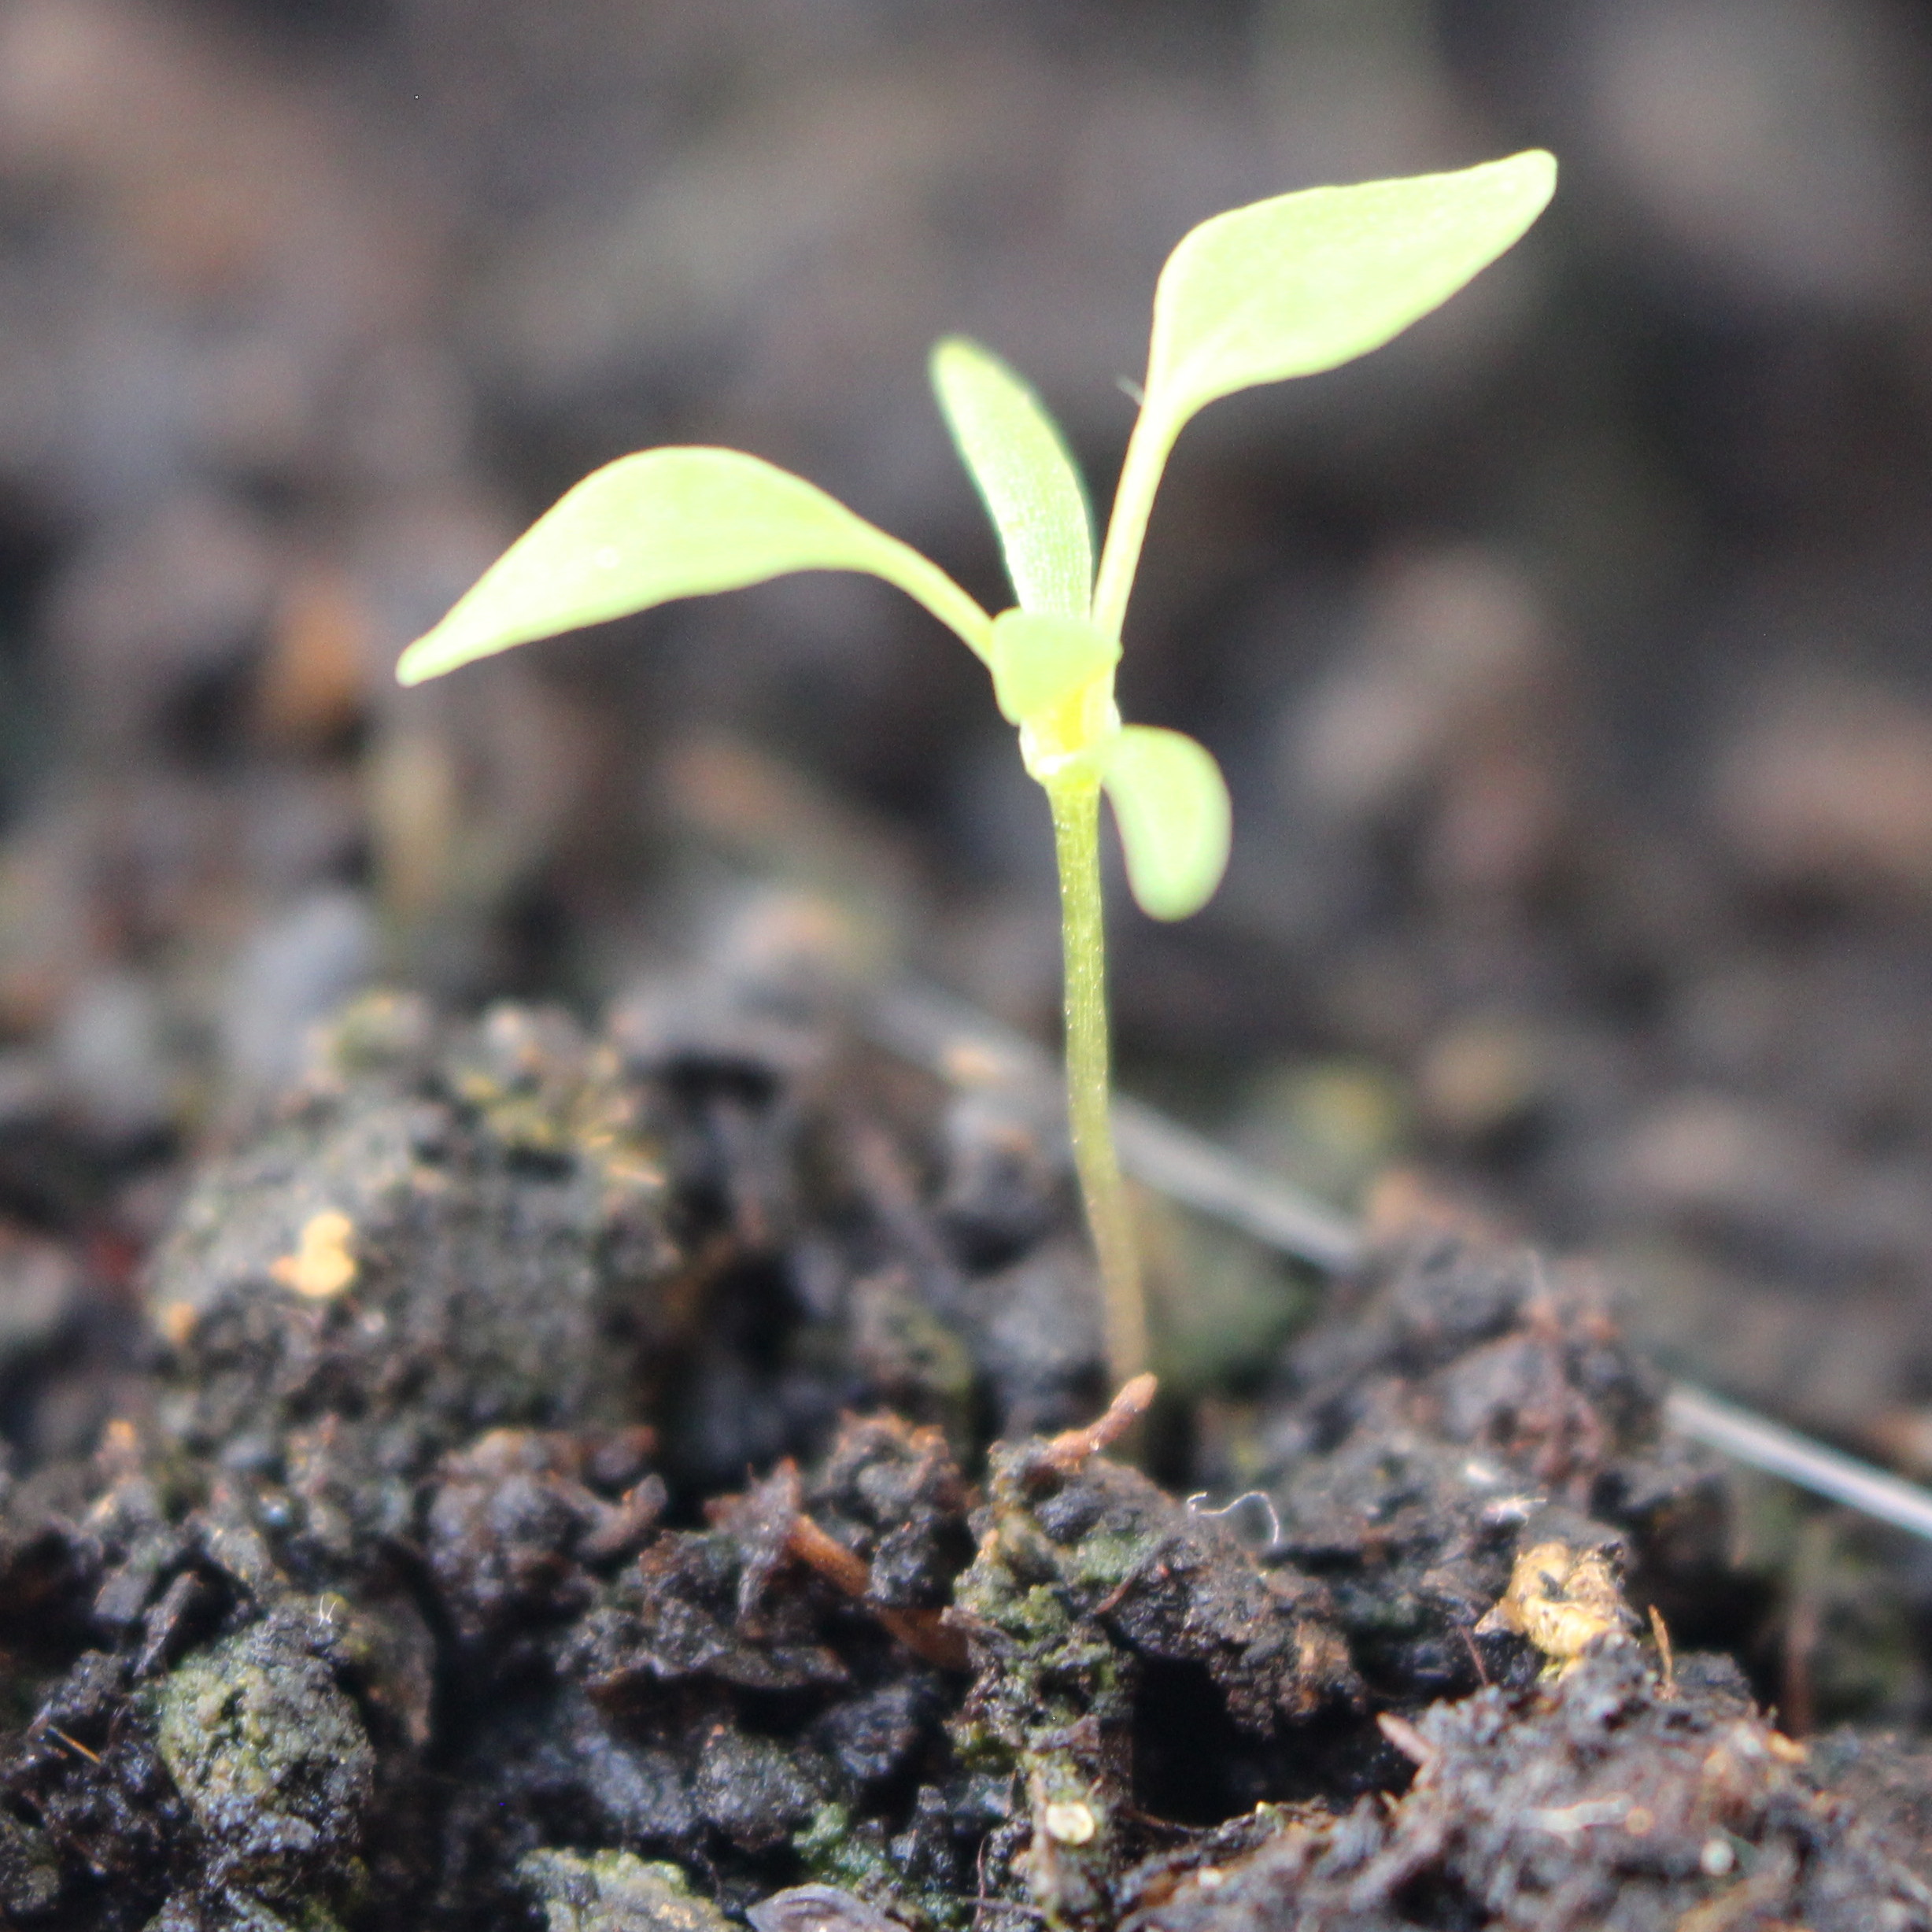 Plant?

Papaver rhoeas
